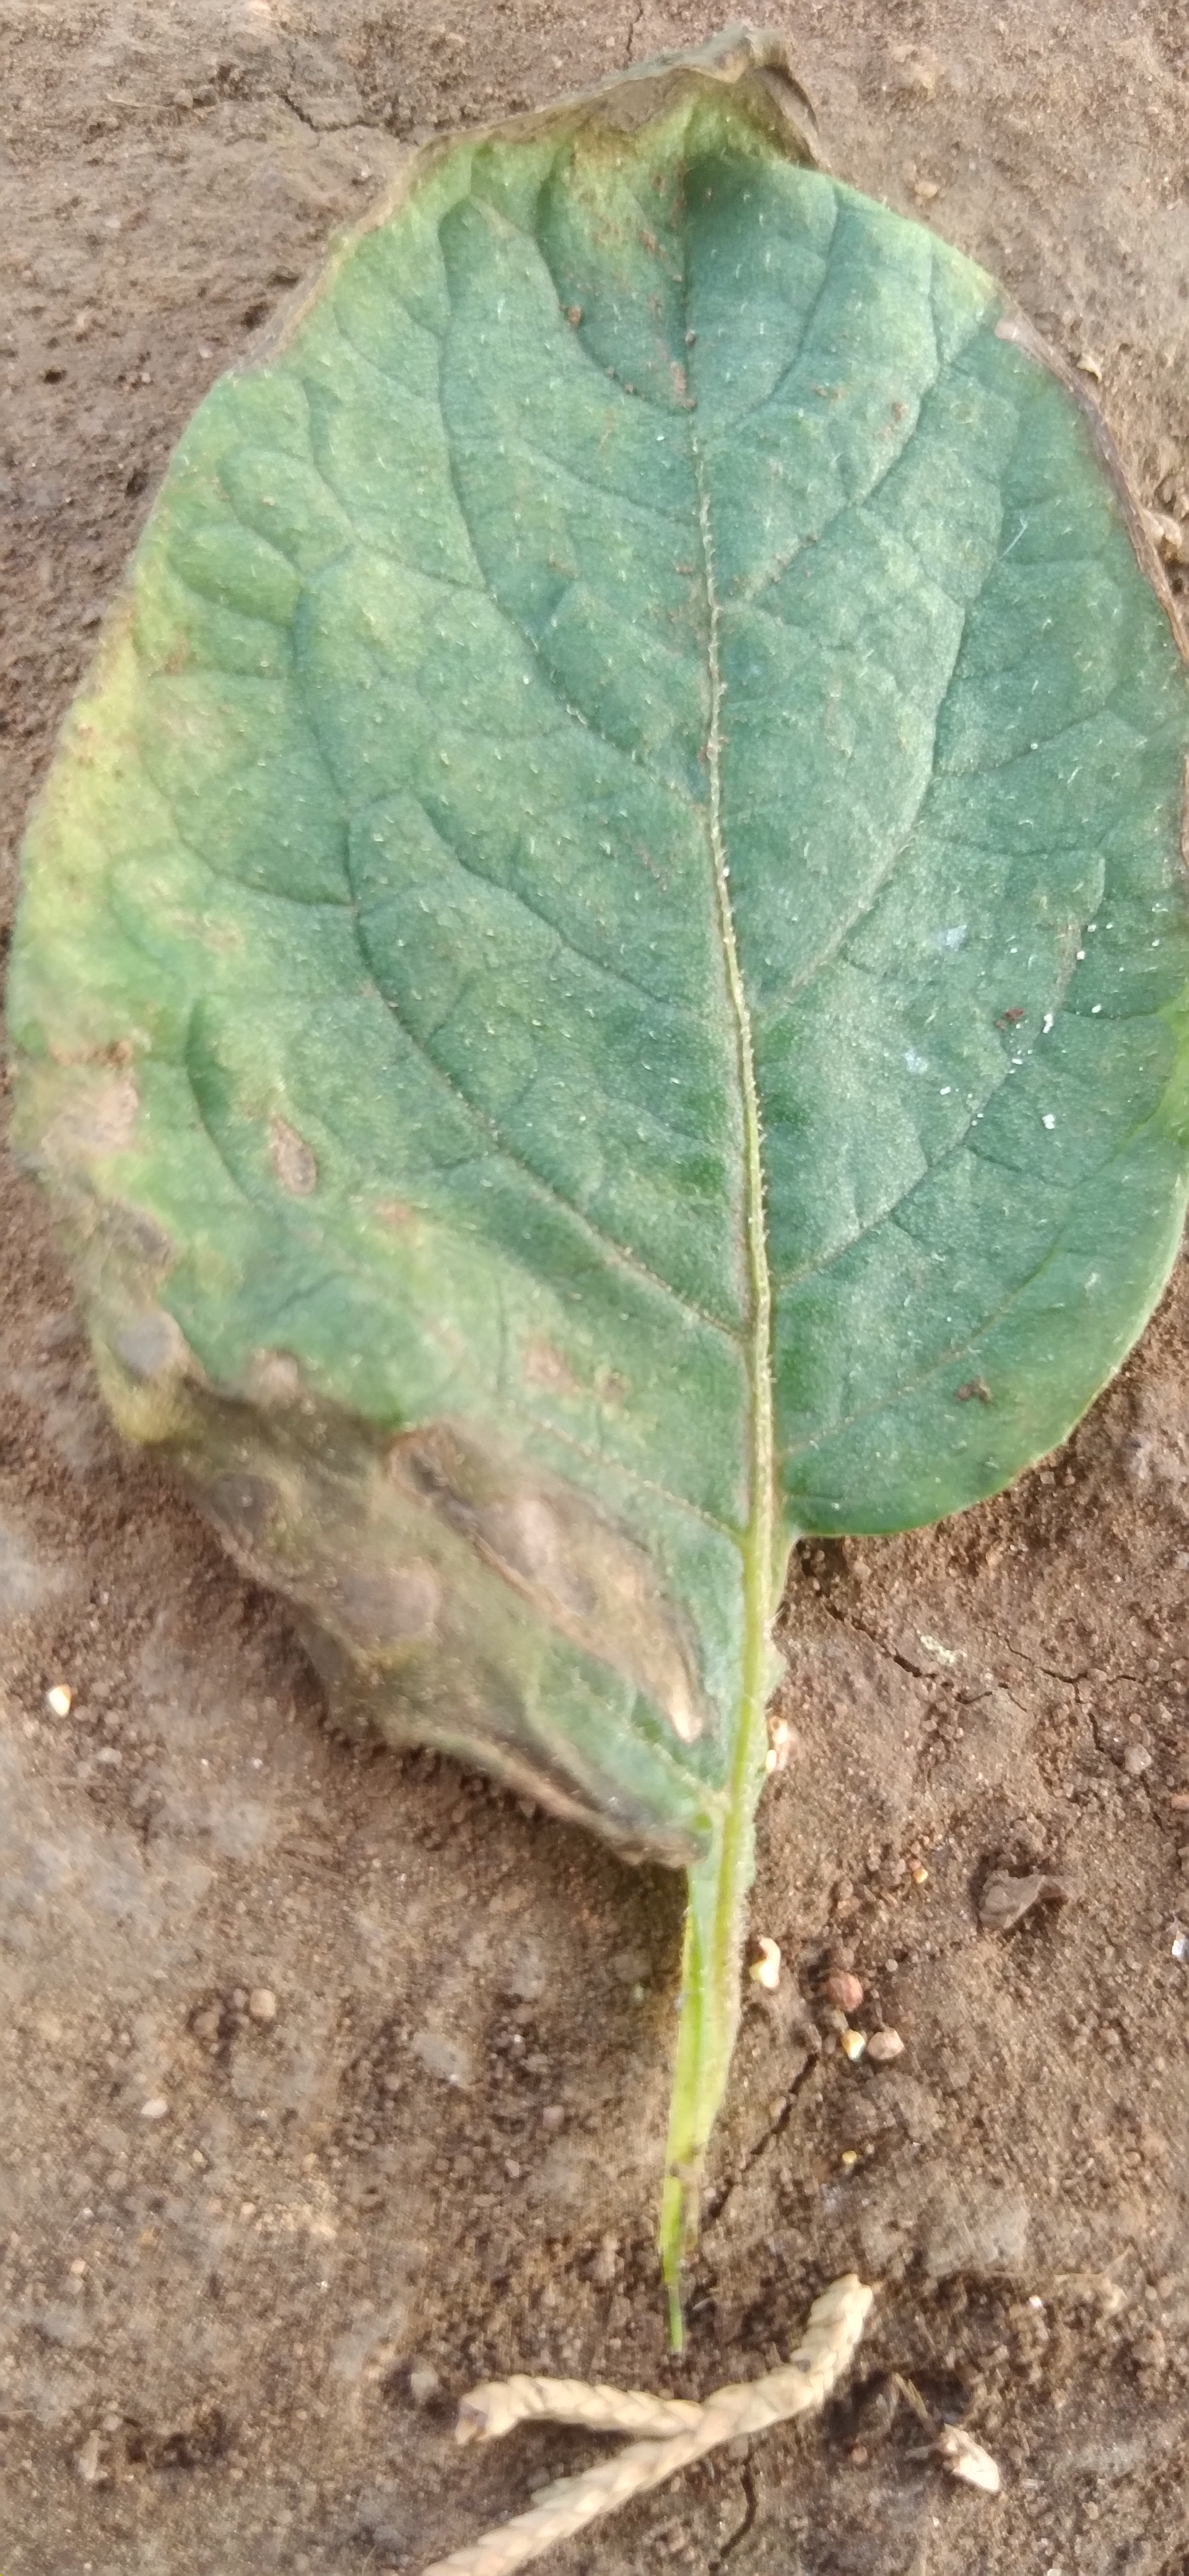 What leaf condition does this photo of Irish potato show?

early blight
